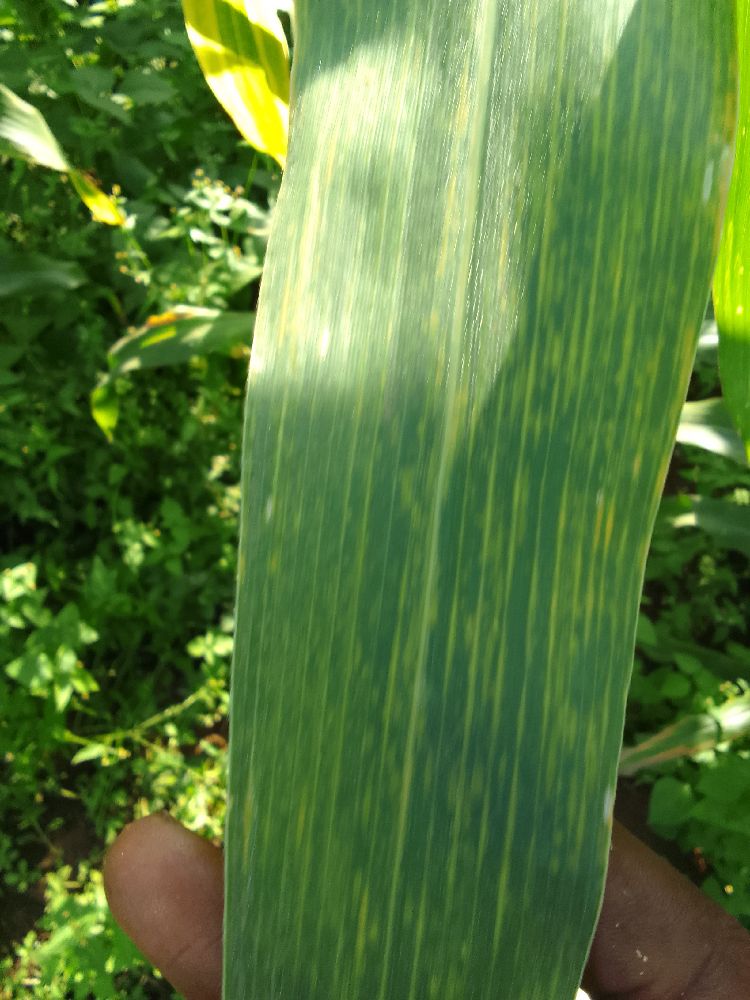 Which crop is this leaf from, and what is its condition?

maize, maize lethal necrosis
